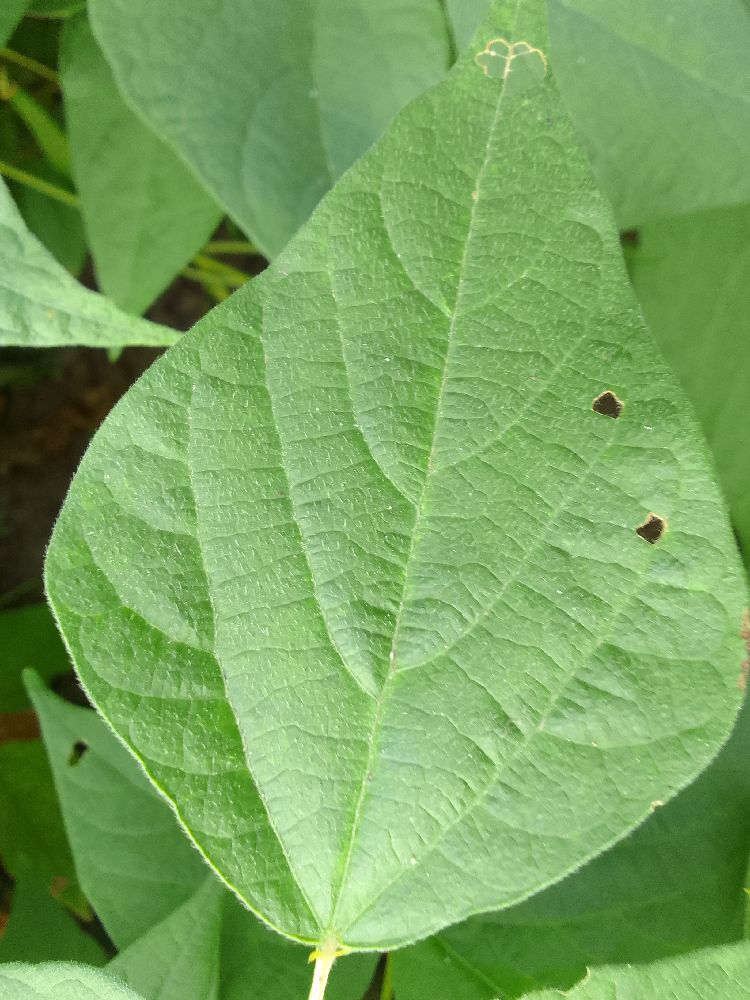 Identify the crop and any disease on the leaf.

common bean, healthy
